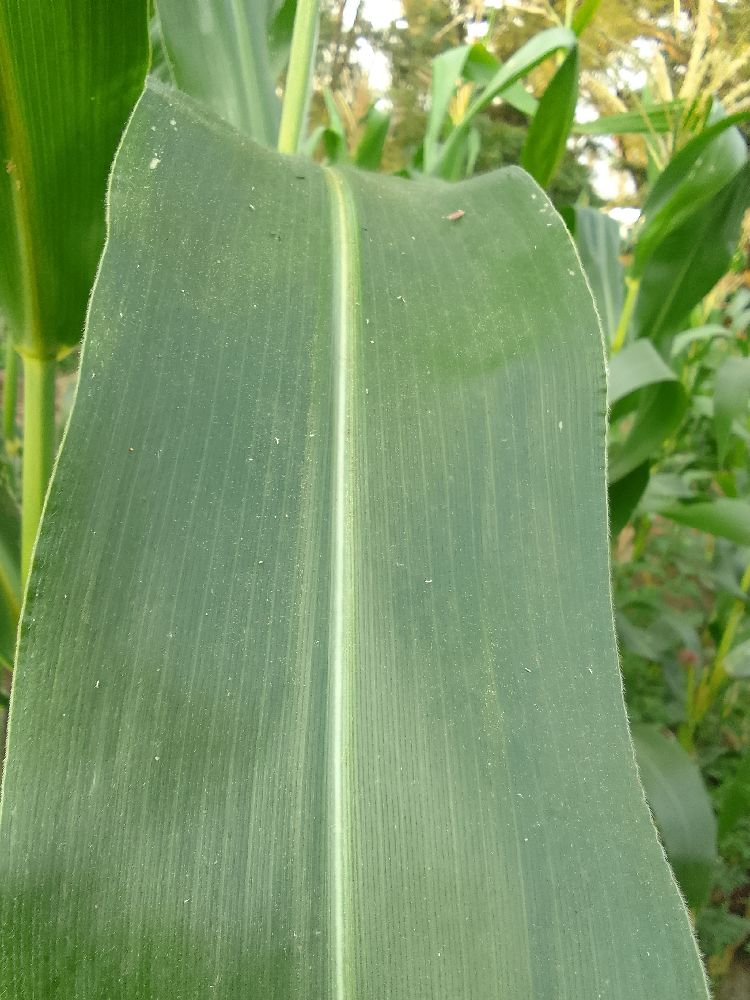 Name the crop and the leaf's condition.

maize, healthy
